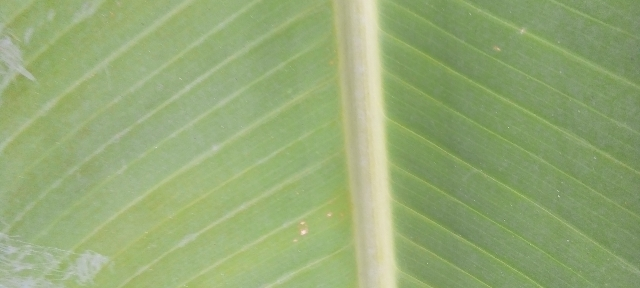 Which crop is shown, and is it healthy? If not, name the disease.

banana, healthy
